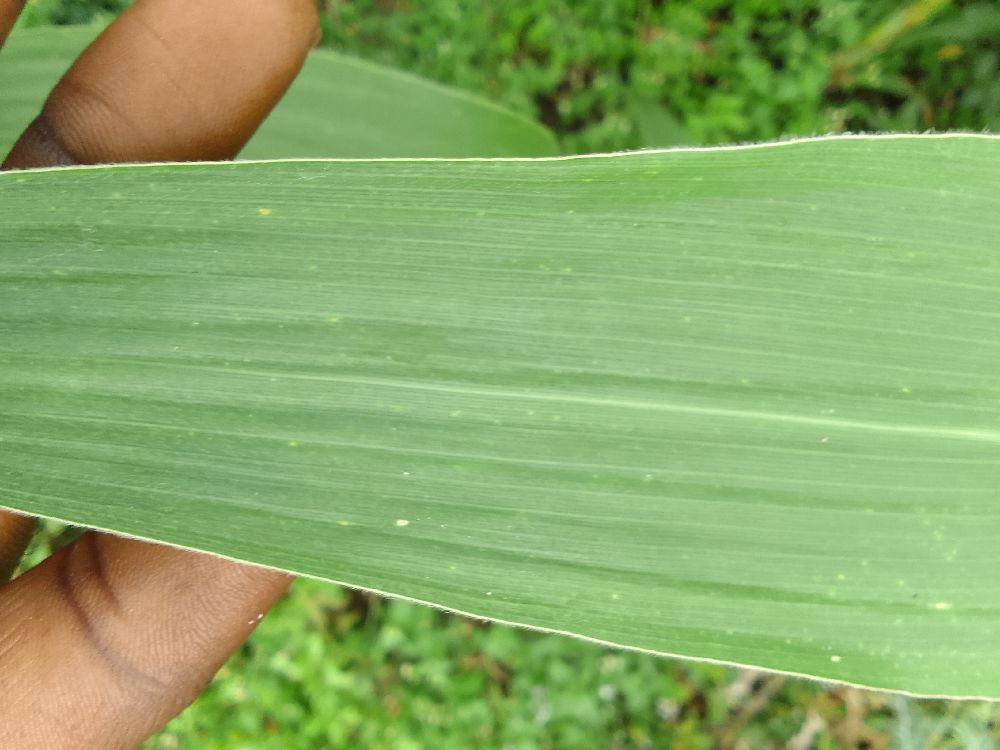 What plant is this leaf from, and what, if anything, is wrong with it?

maize, healthy
